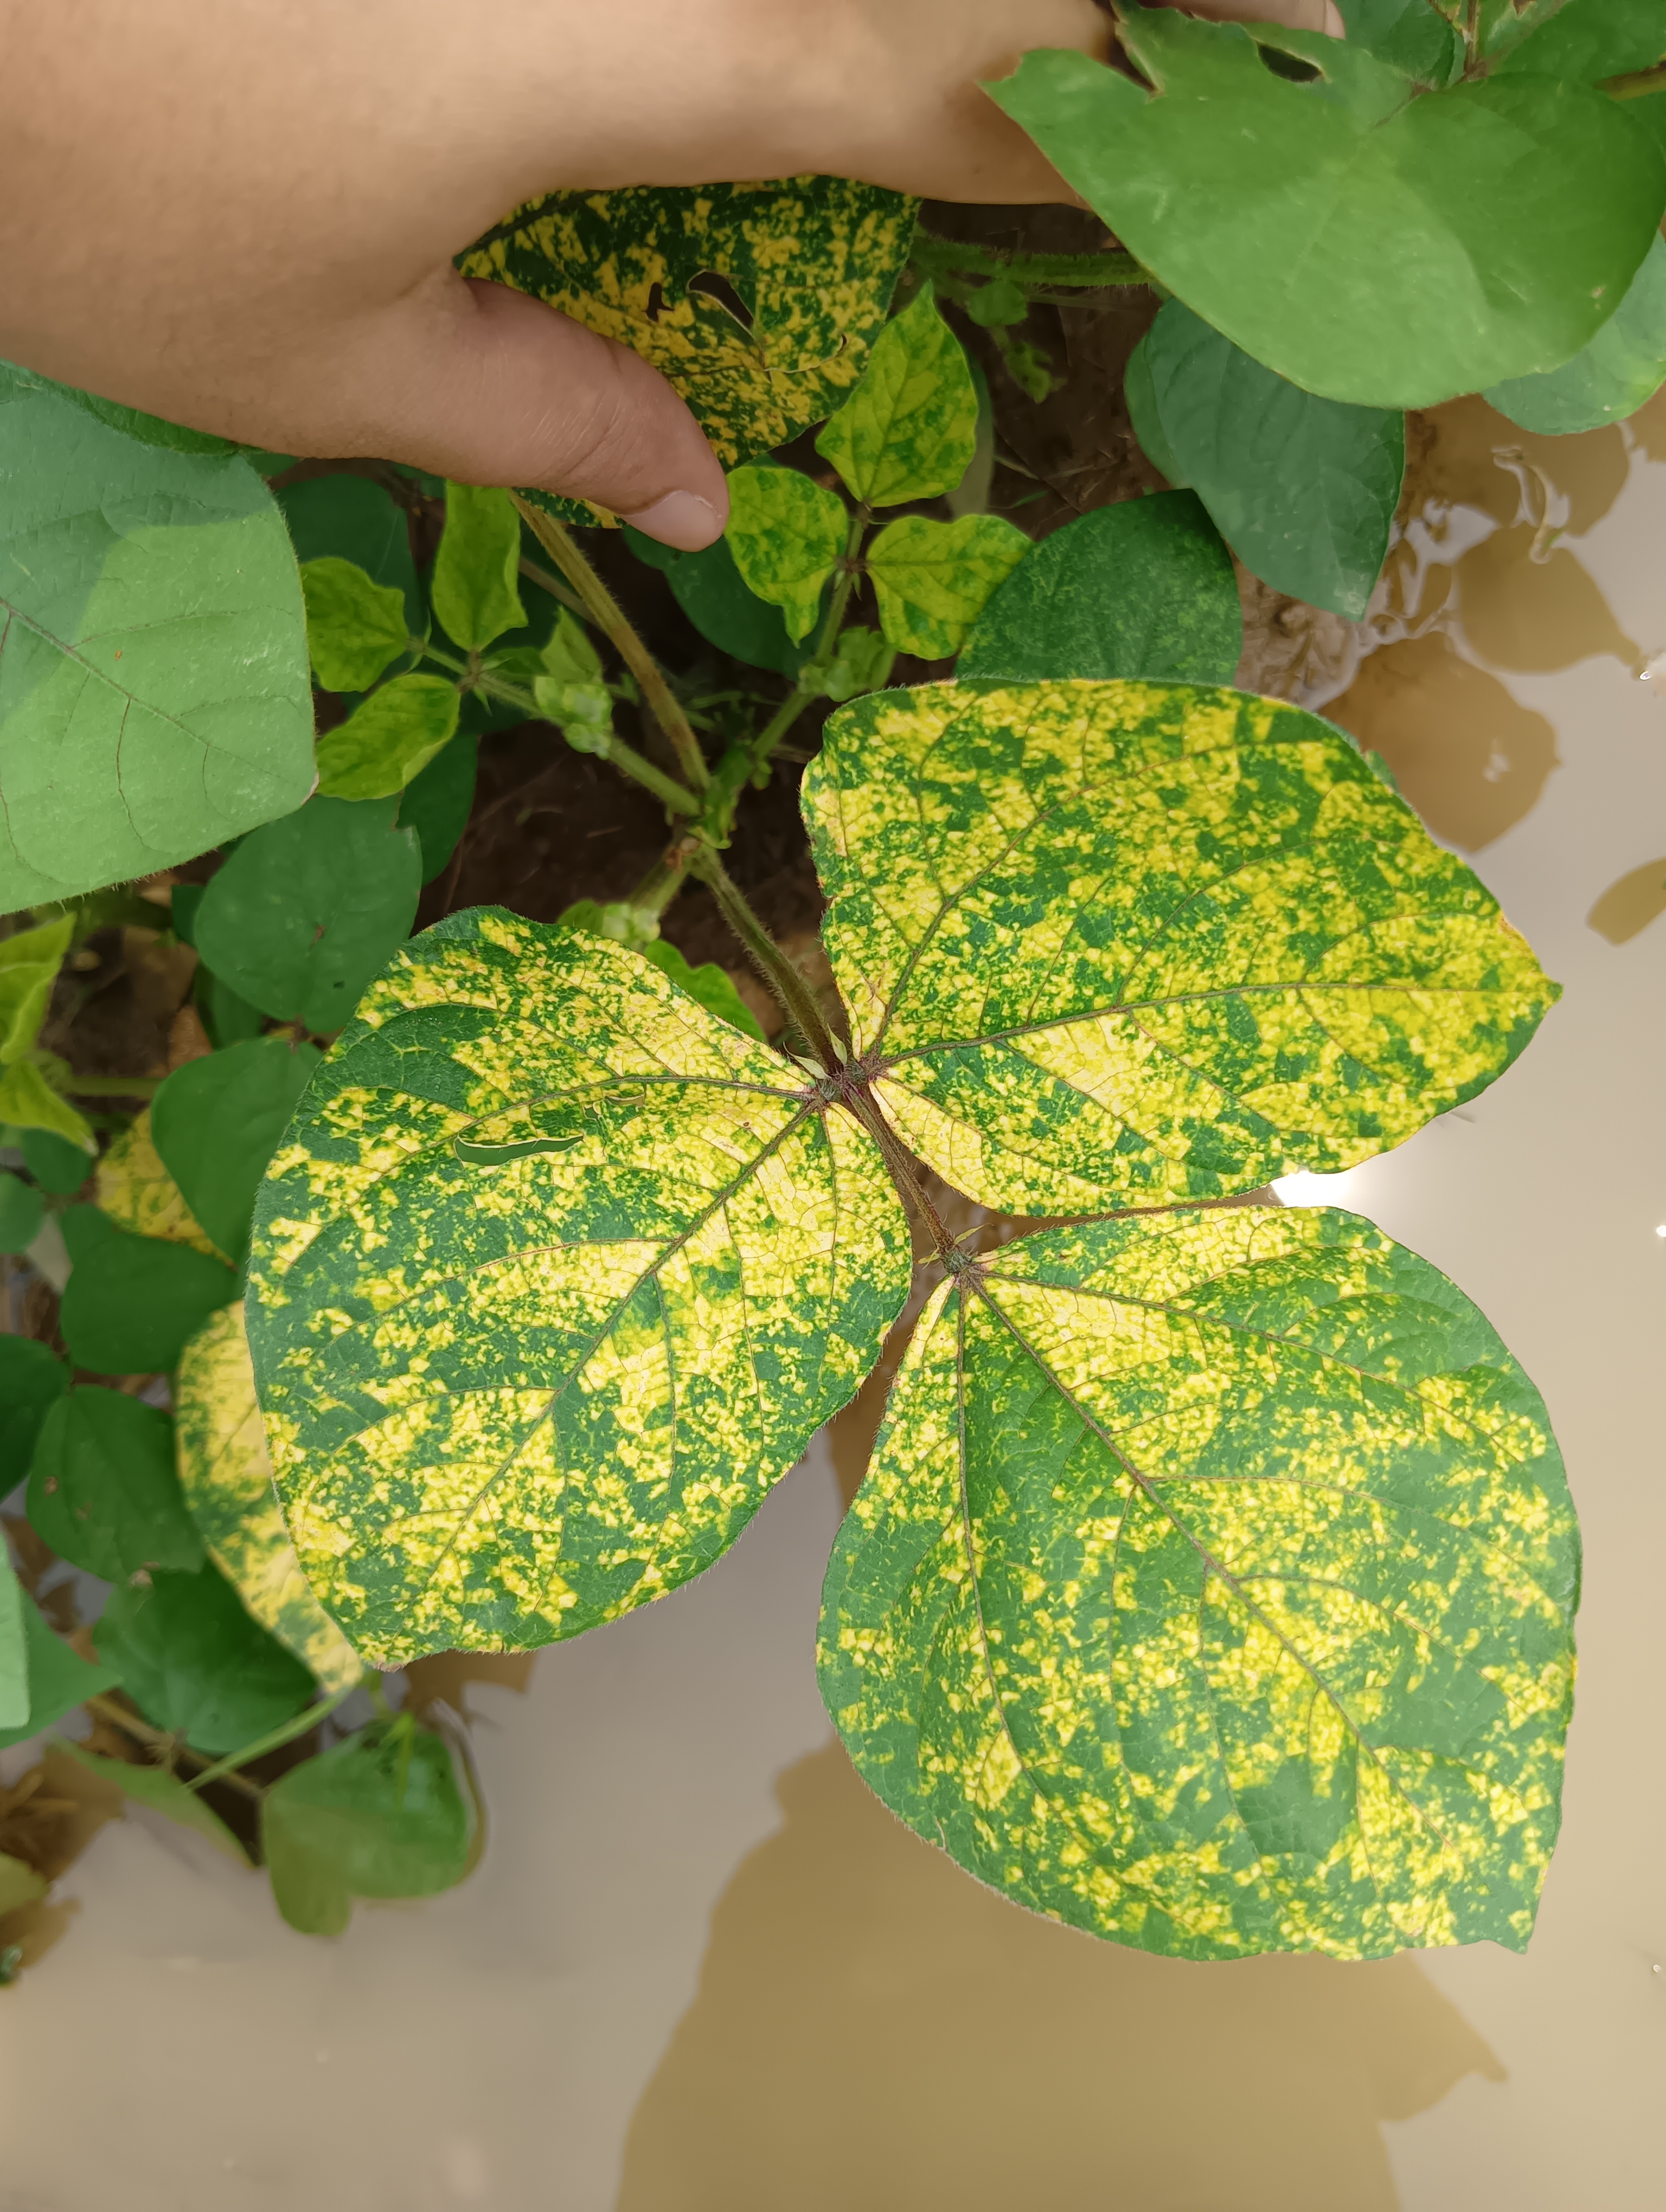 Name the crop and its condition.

mungbean, yellow mosaic
